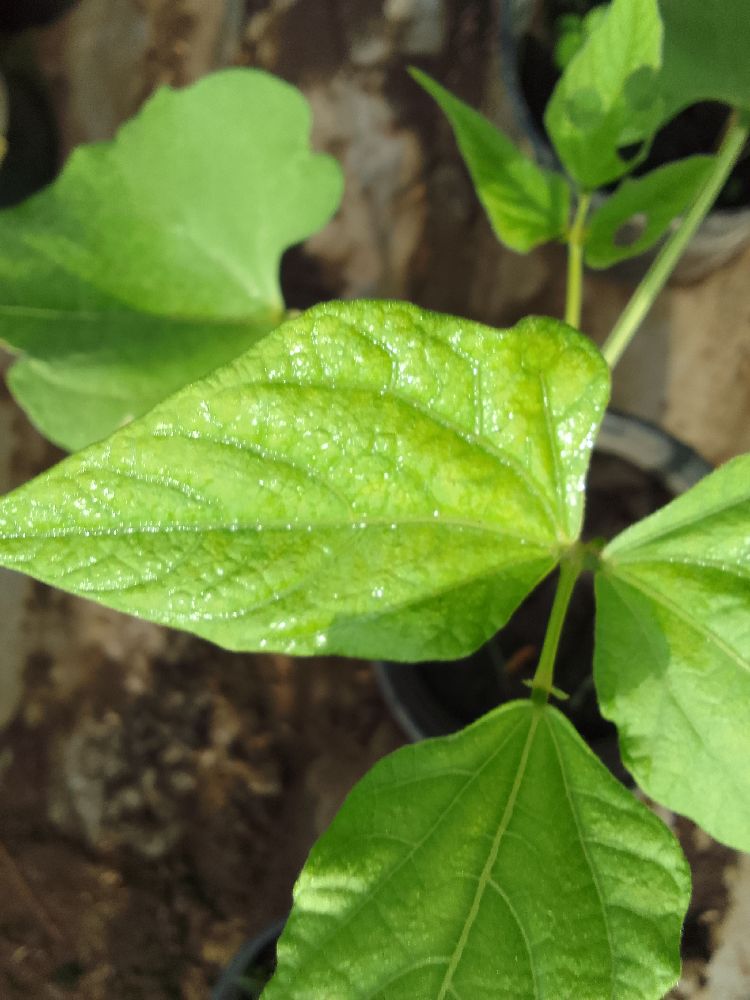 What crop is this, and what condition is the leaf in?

common bean, healthy
